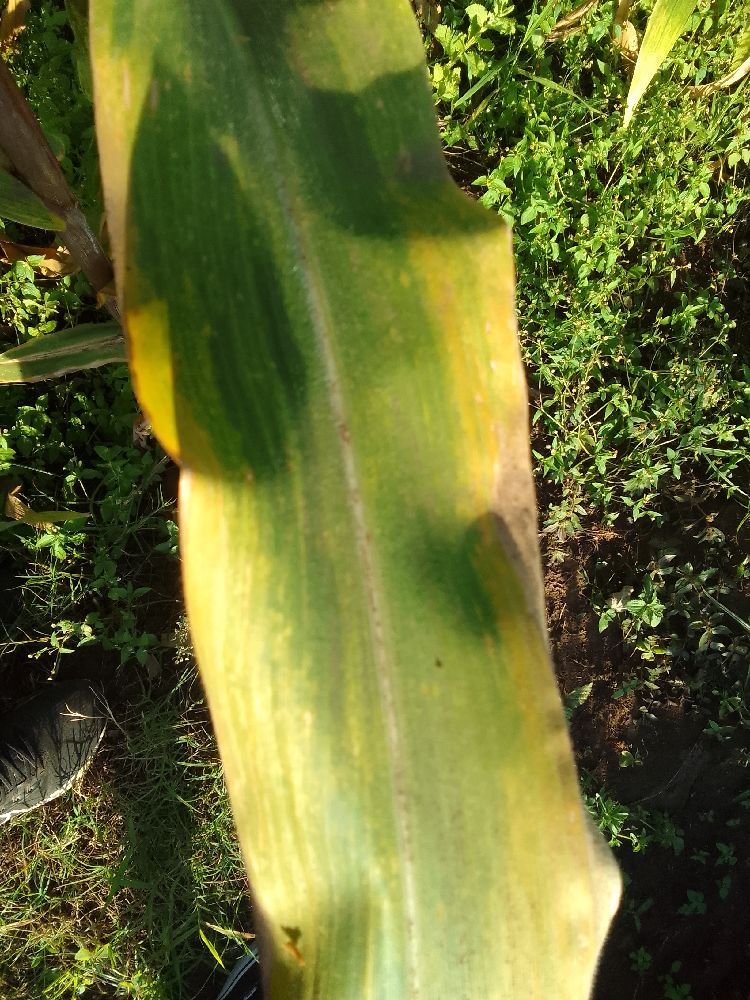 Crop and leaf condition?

maize, maize lethal necrosis
